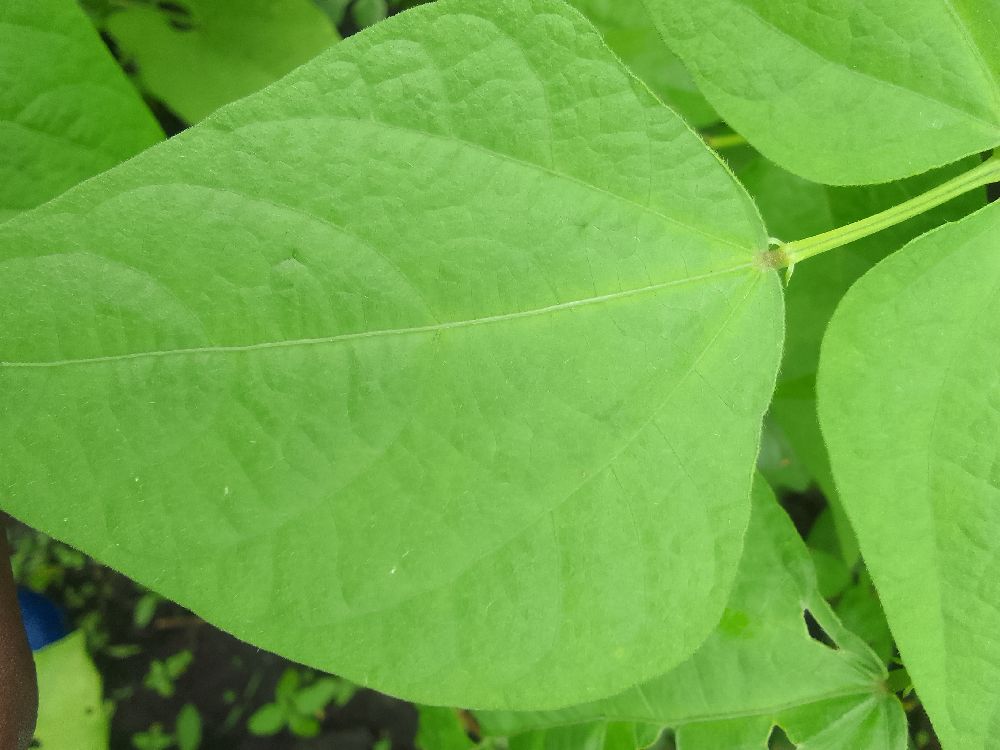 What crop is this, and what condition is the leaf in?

common bean, healthy
